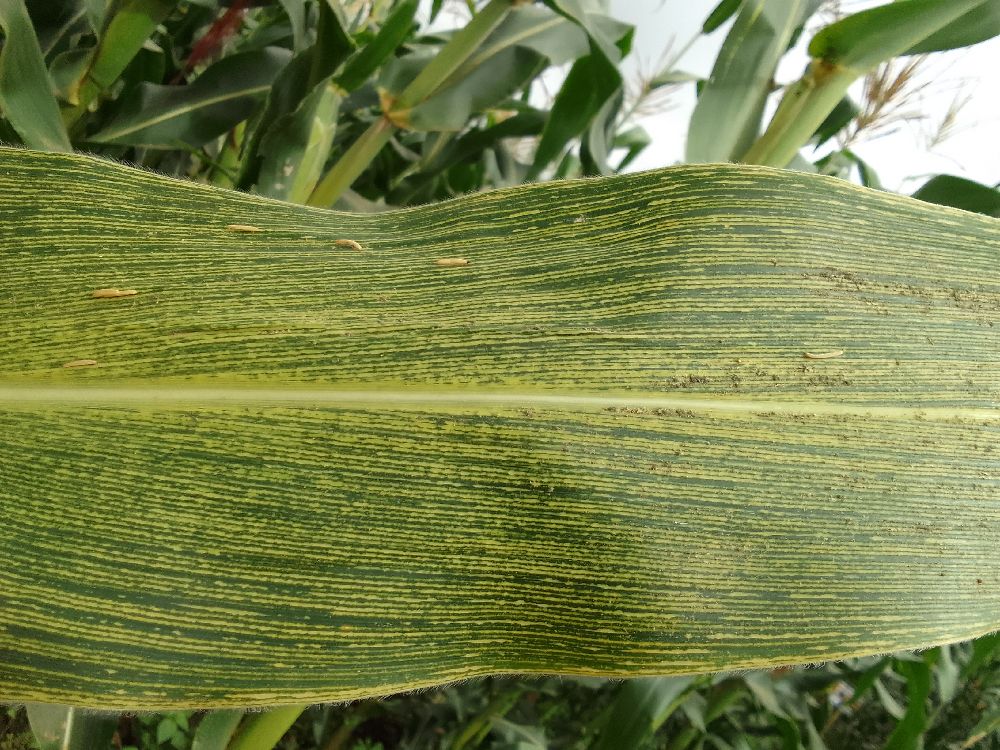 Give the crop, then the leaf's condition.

maize, maize streak virus
